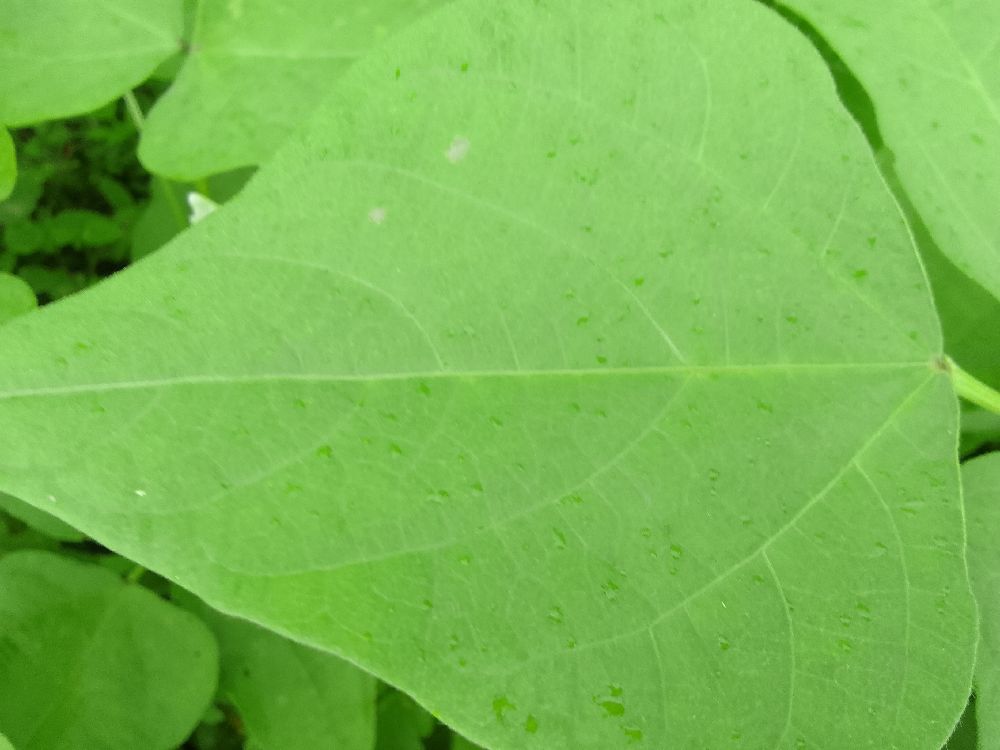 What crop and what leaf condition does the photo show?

common bean, healthy
